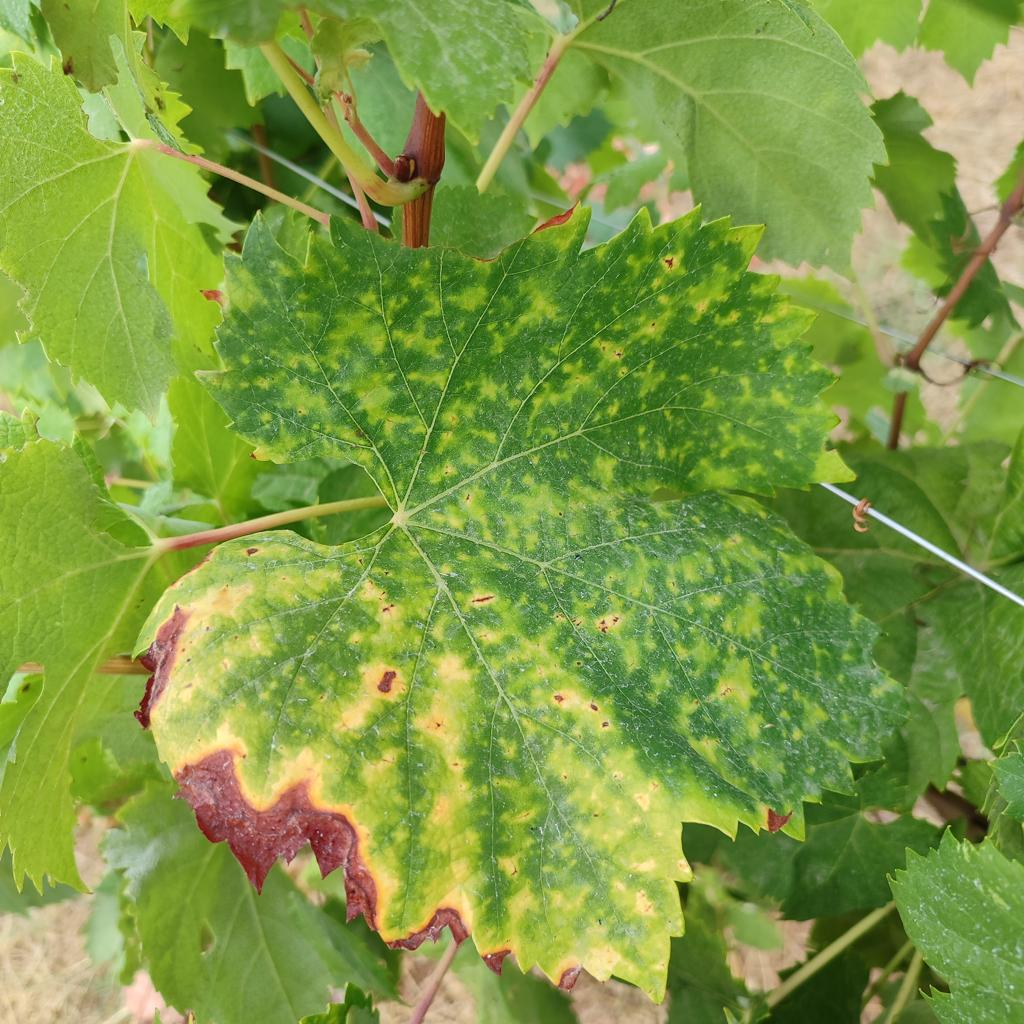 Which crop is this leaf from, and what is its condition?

grapevine, esca complex
